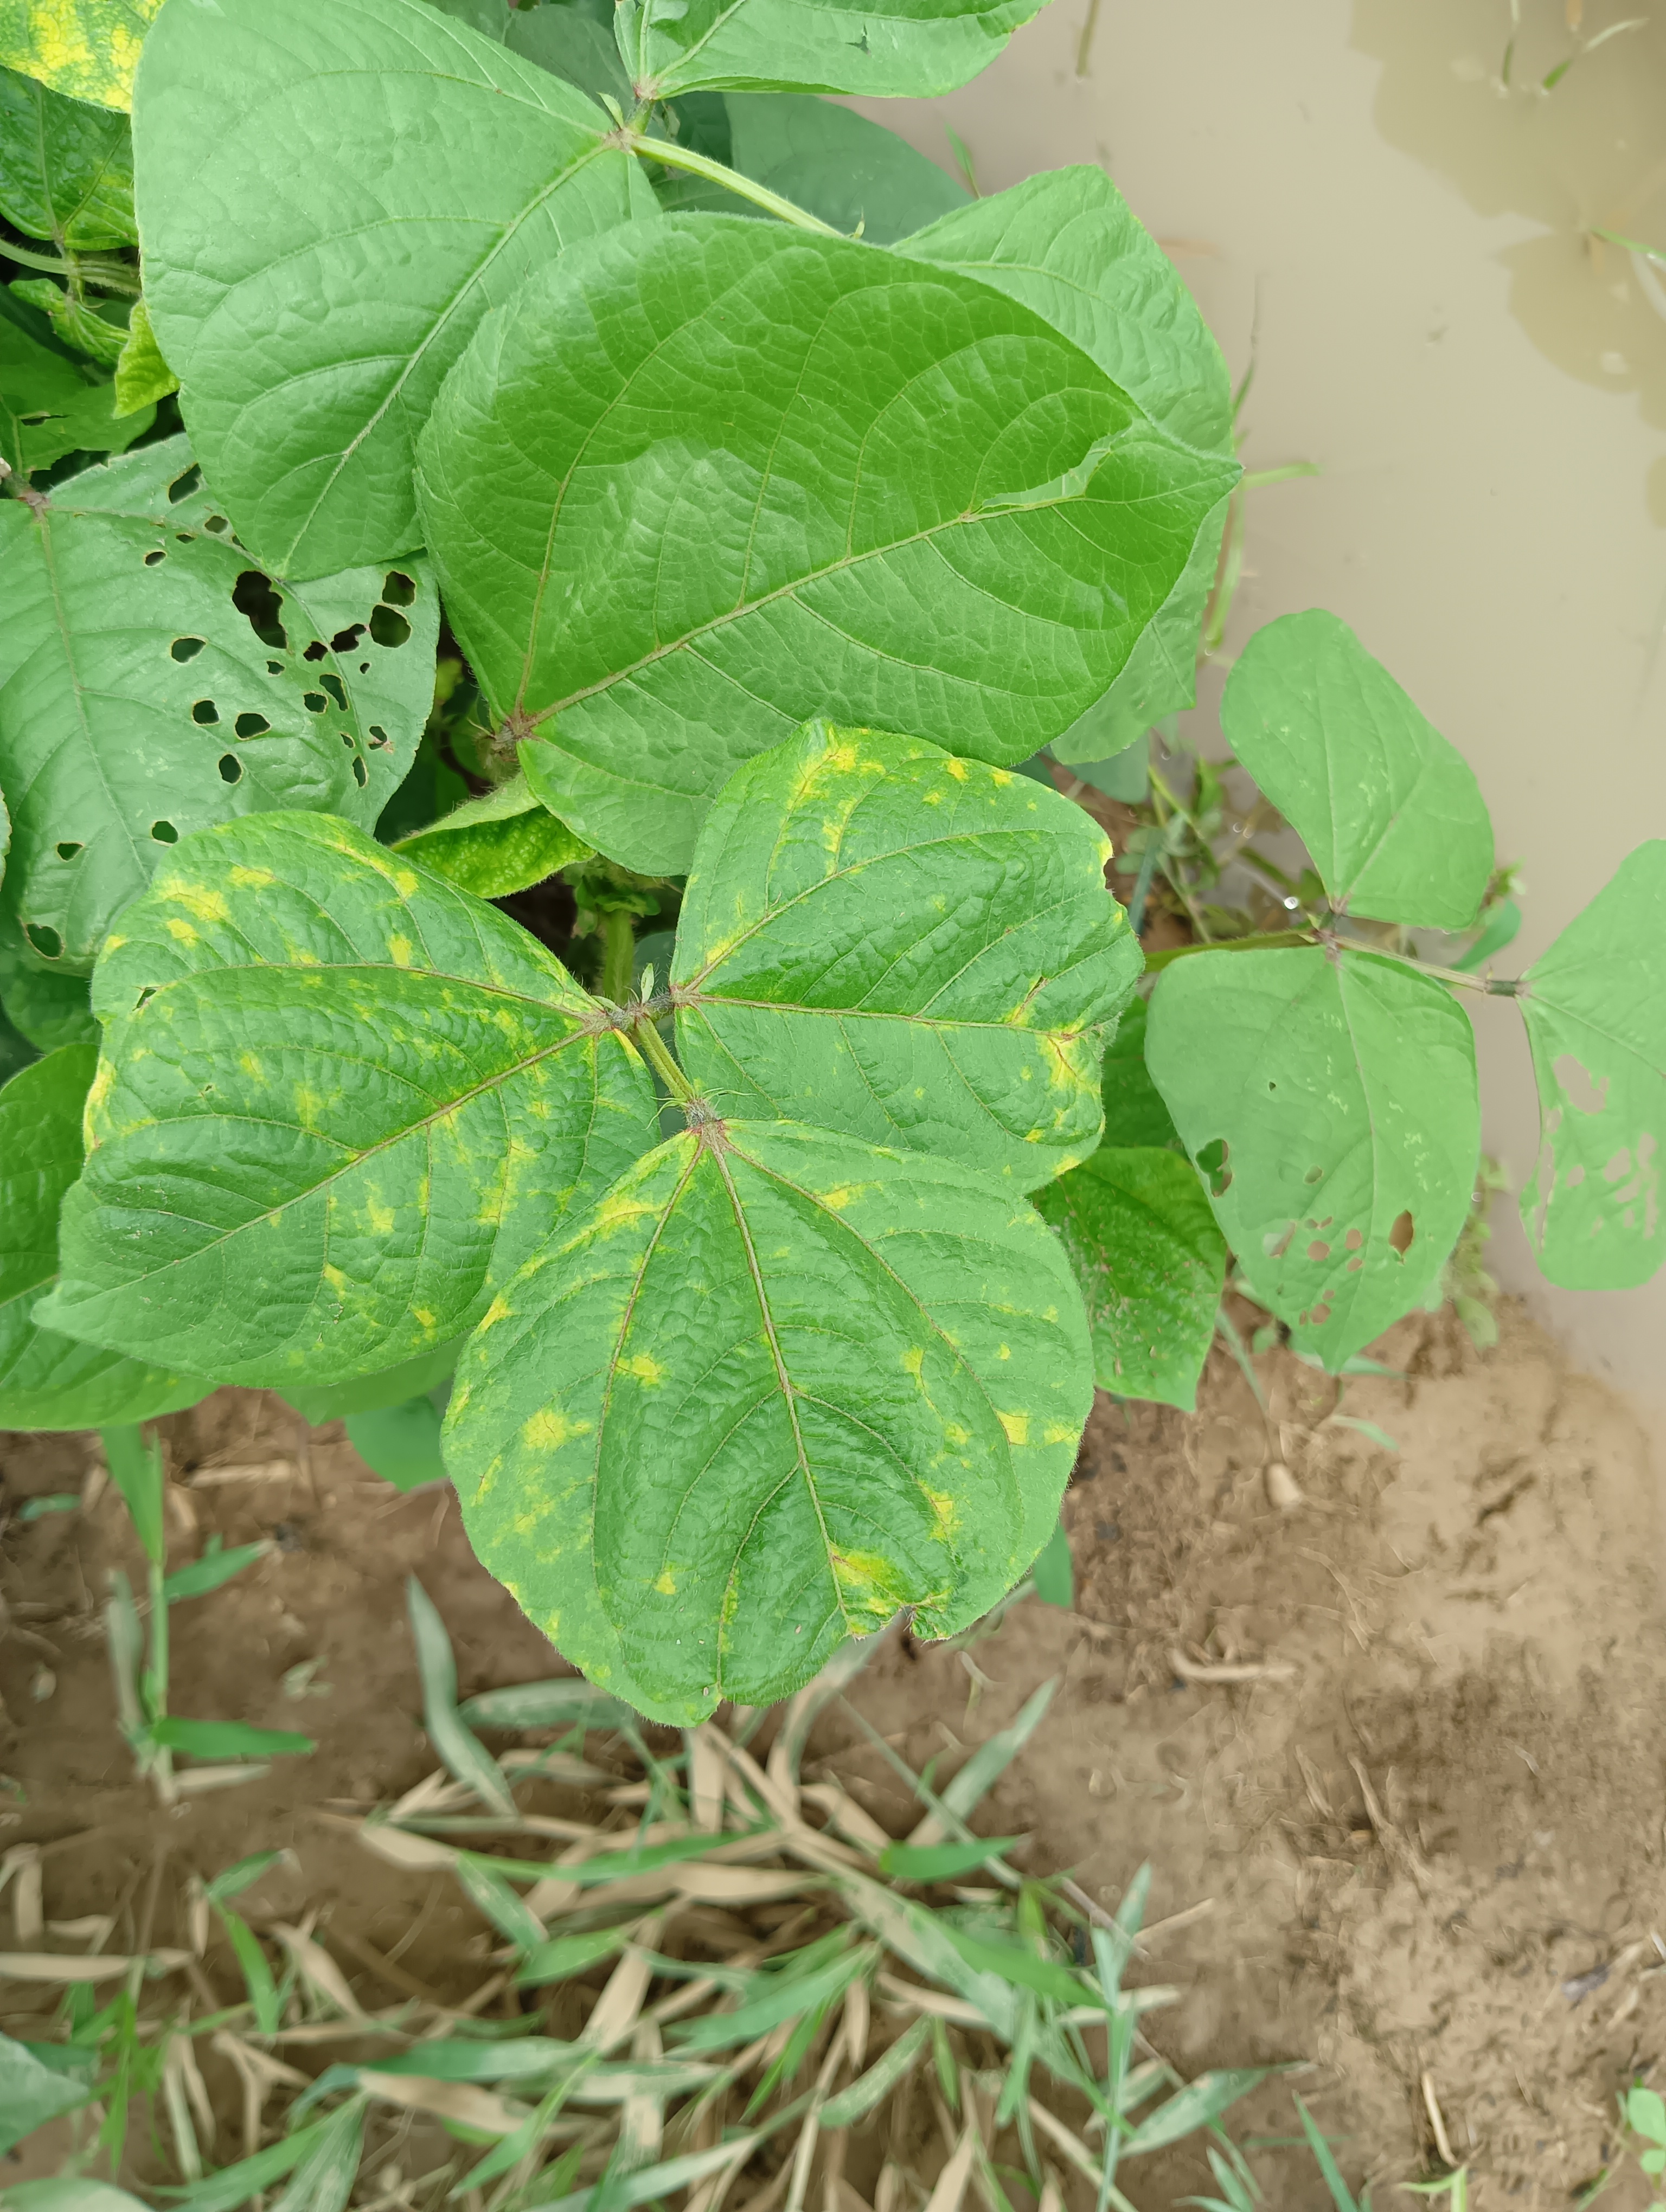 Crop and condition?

mungbean, yellow mosaic
